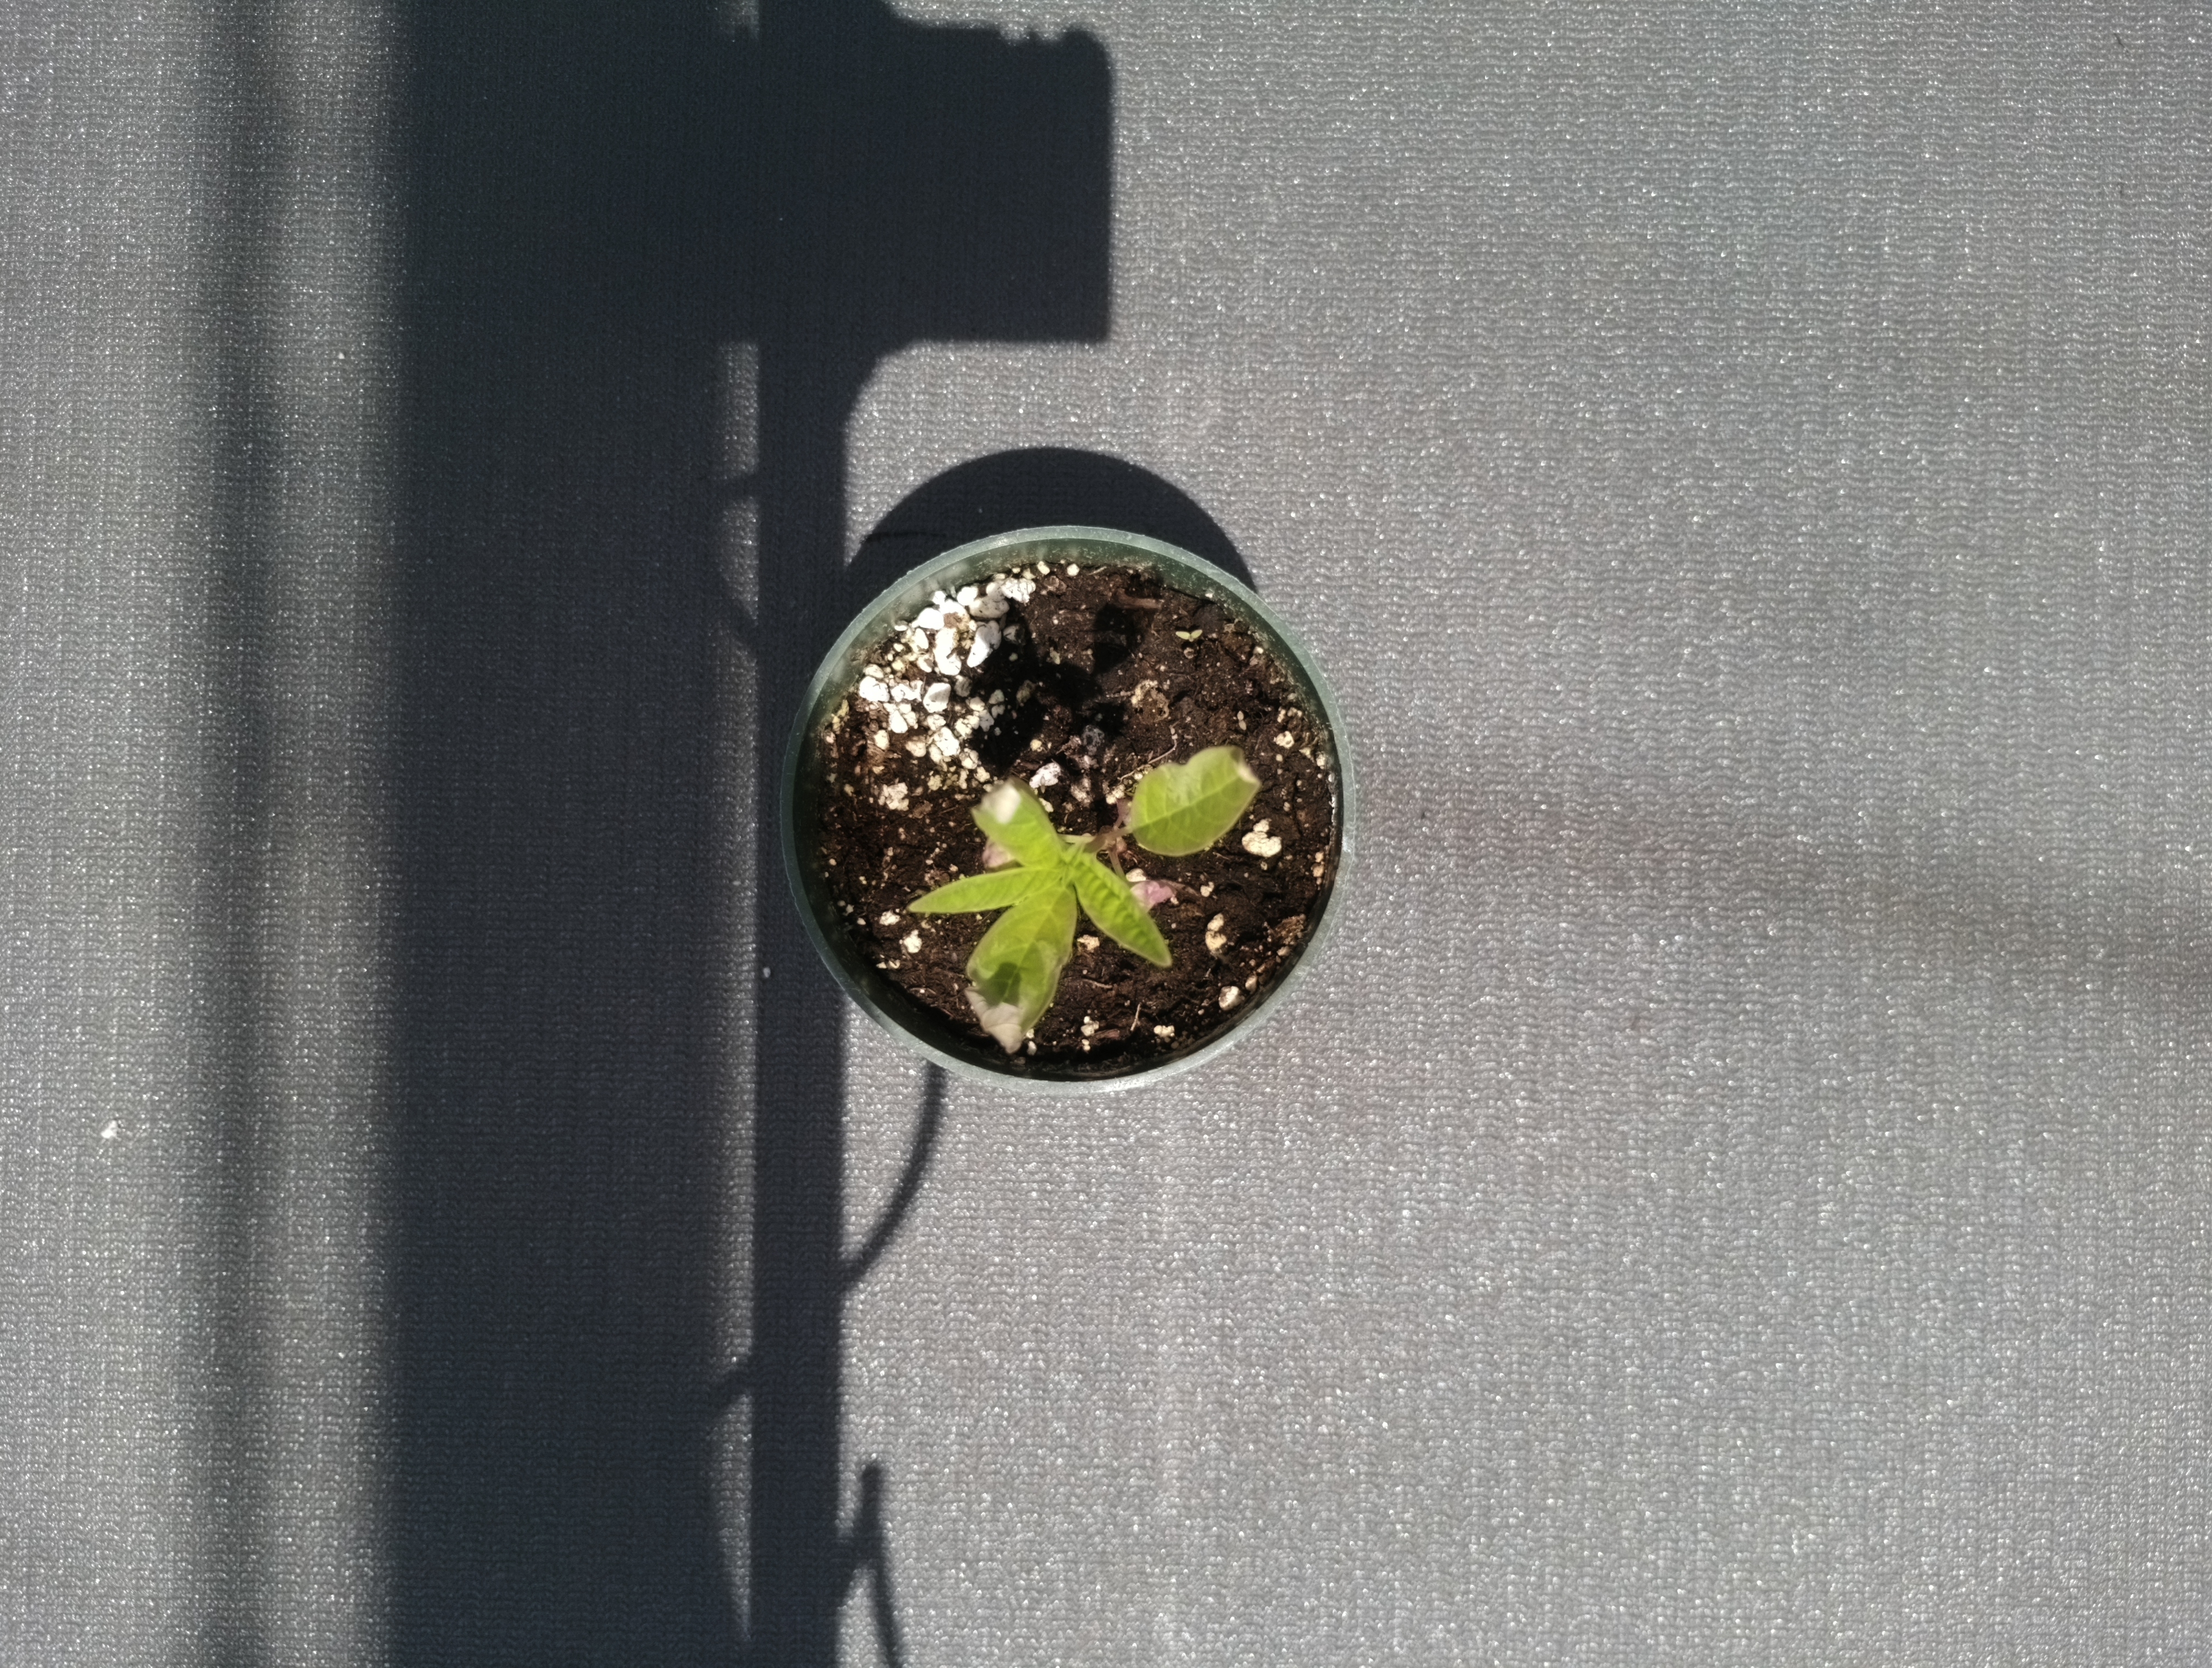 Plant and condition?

waterhemp, chlorosis only
